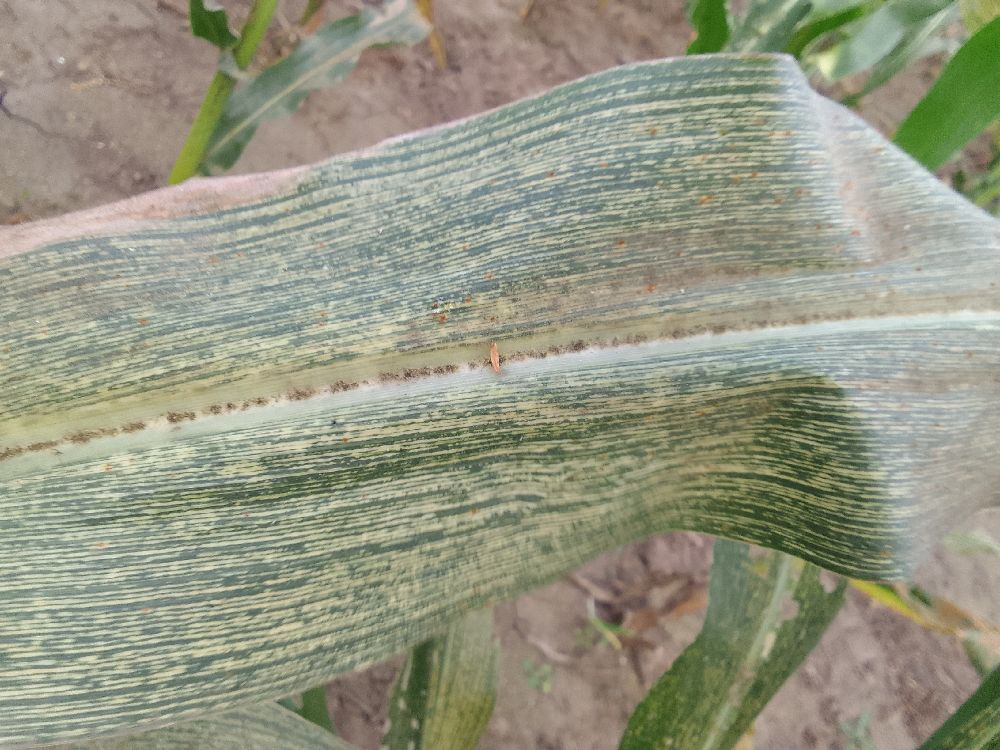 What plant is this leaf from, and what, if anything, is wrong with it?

maize, maize streak virus
